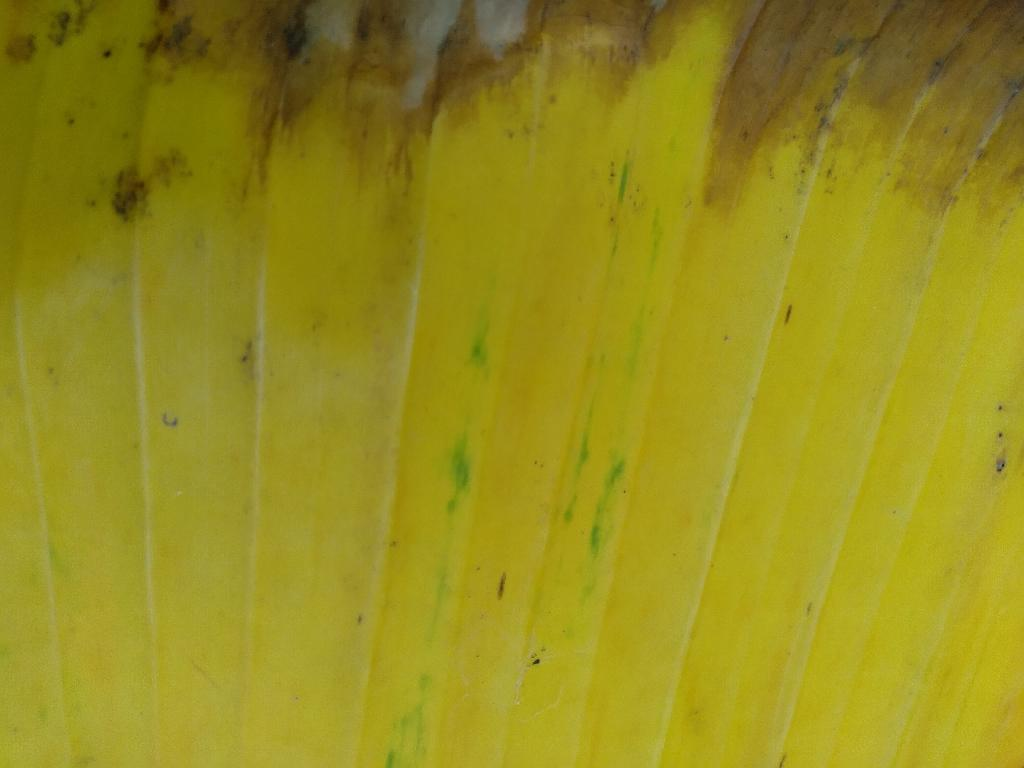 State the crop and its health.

banana, fusarium wilt race 1
